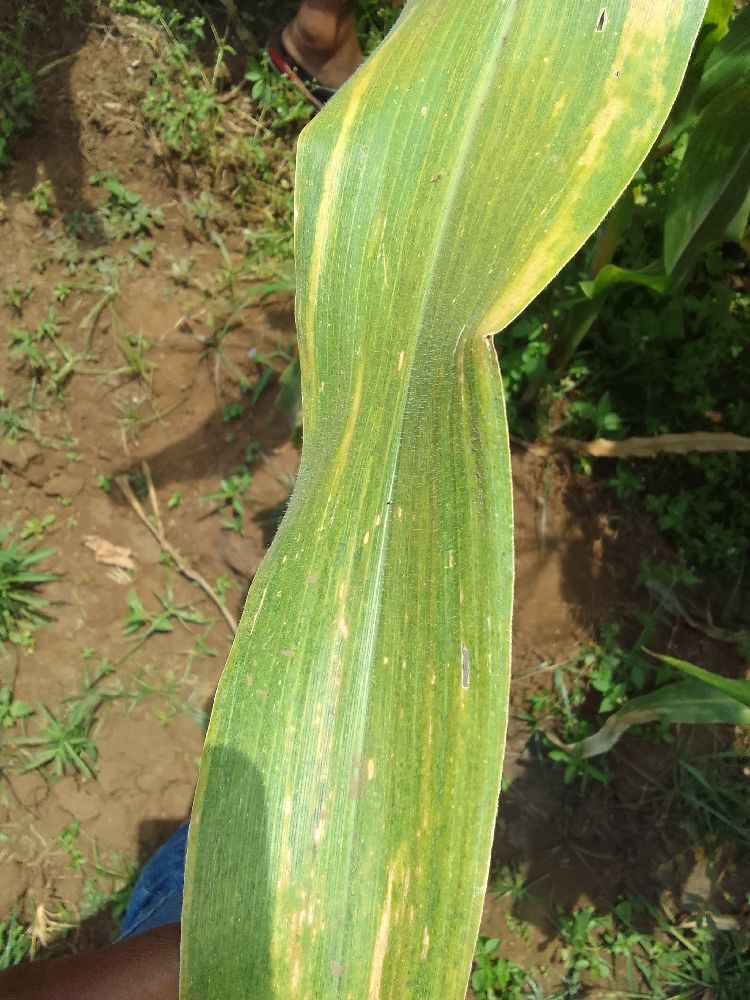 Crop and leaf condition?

maize, maize lethal necrosis
